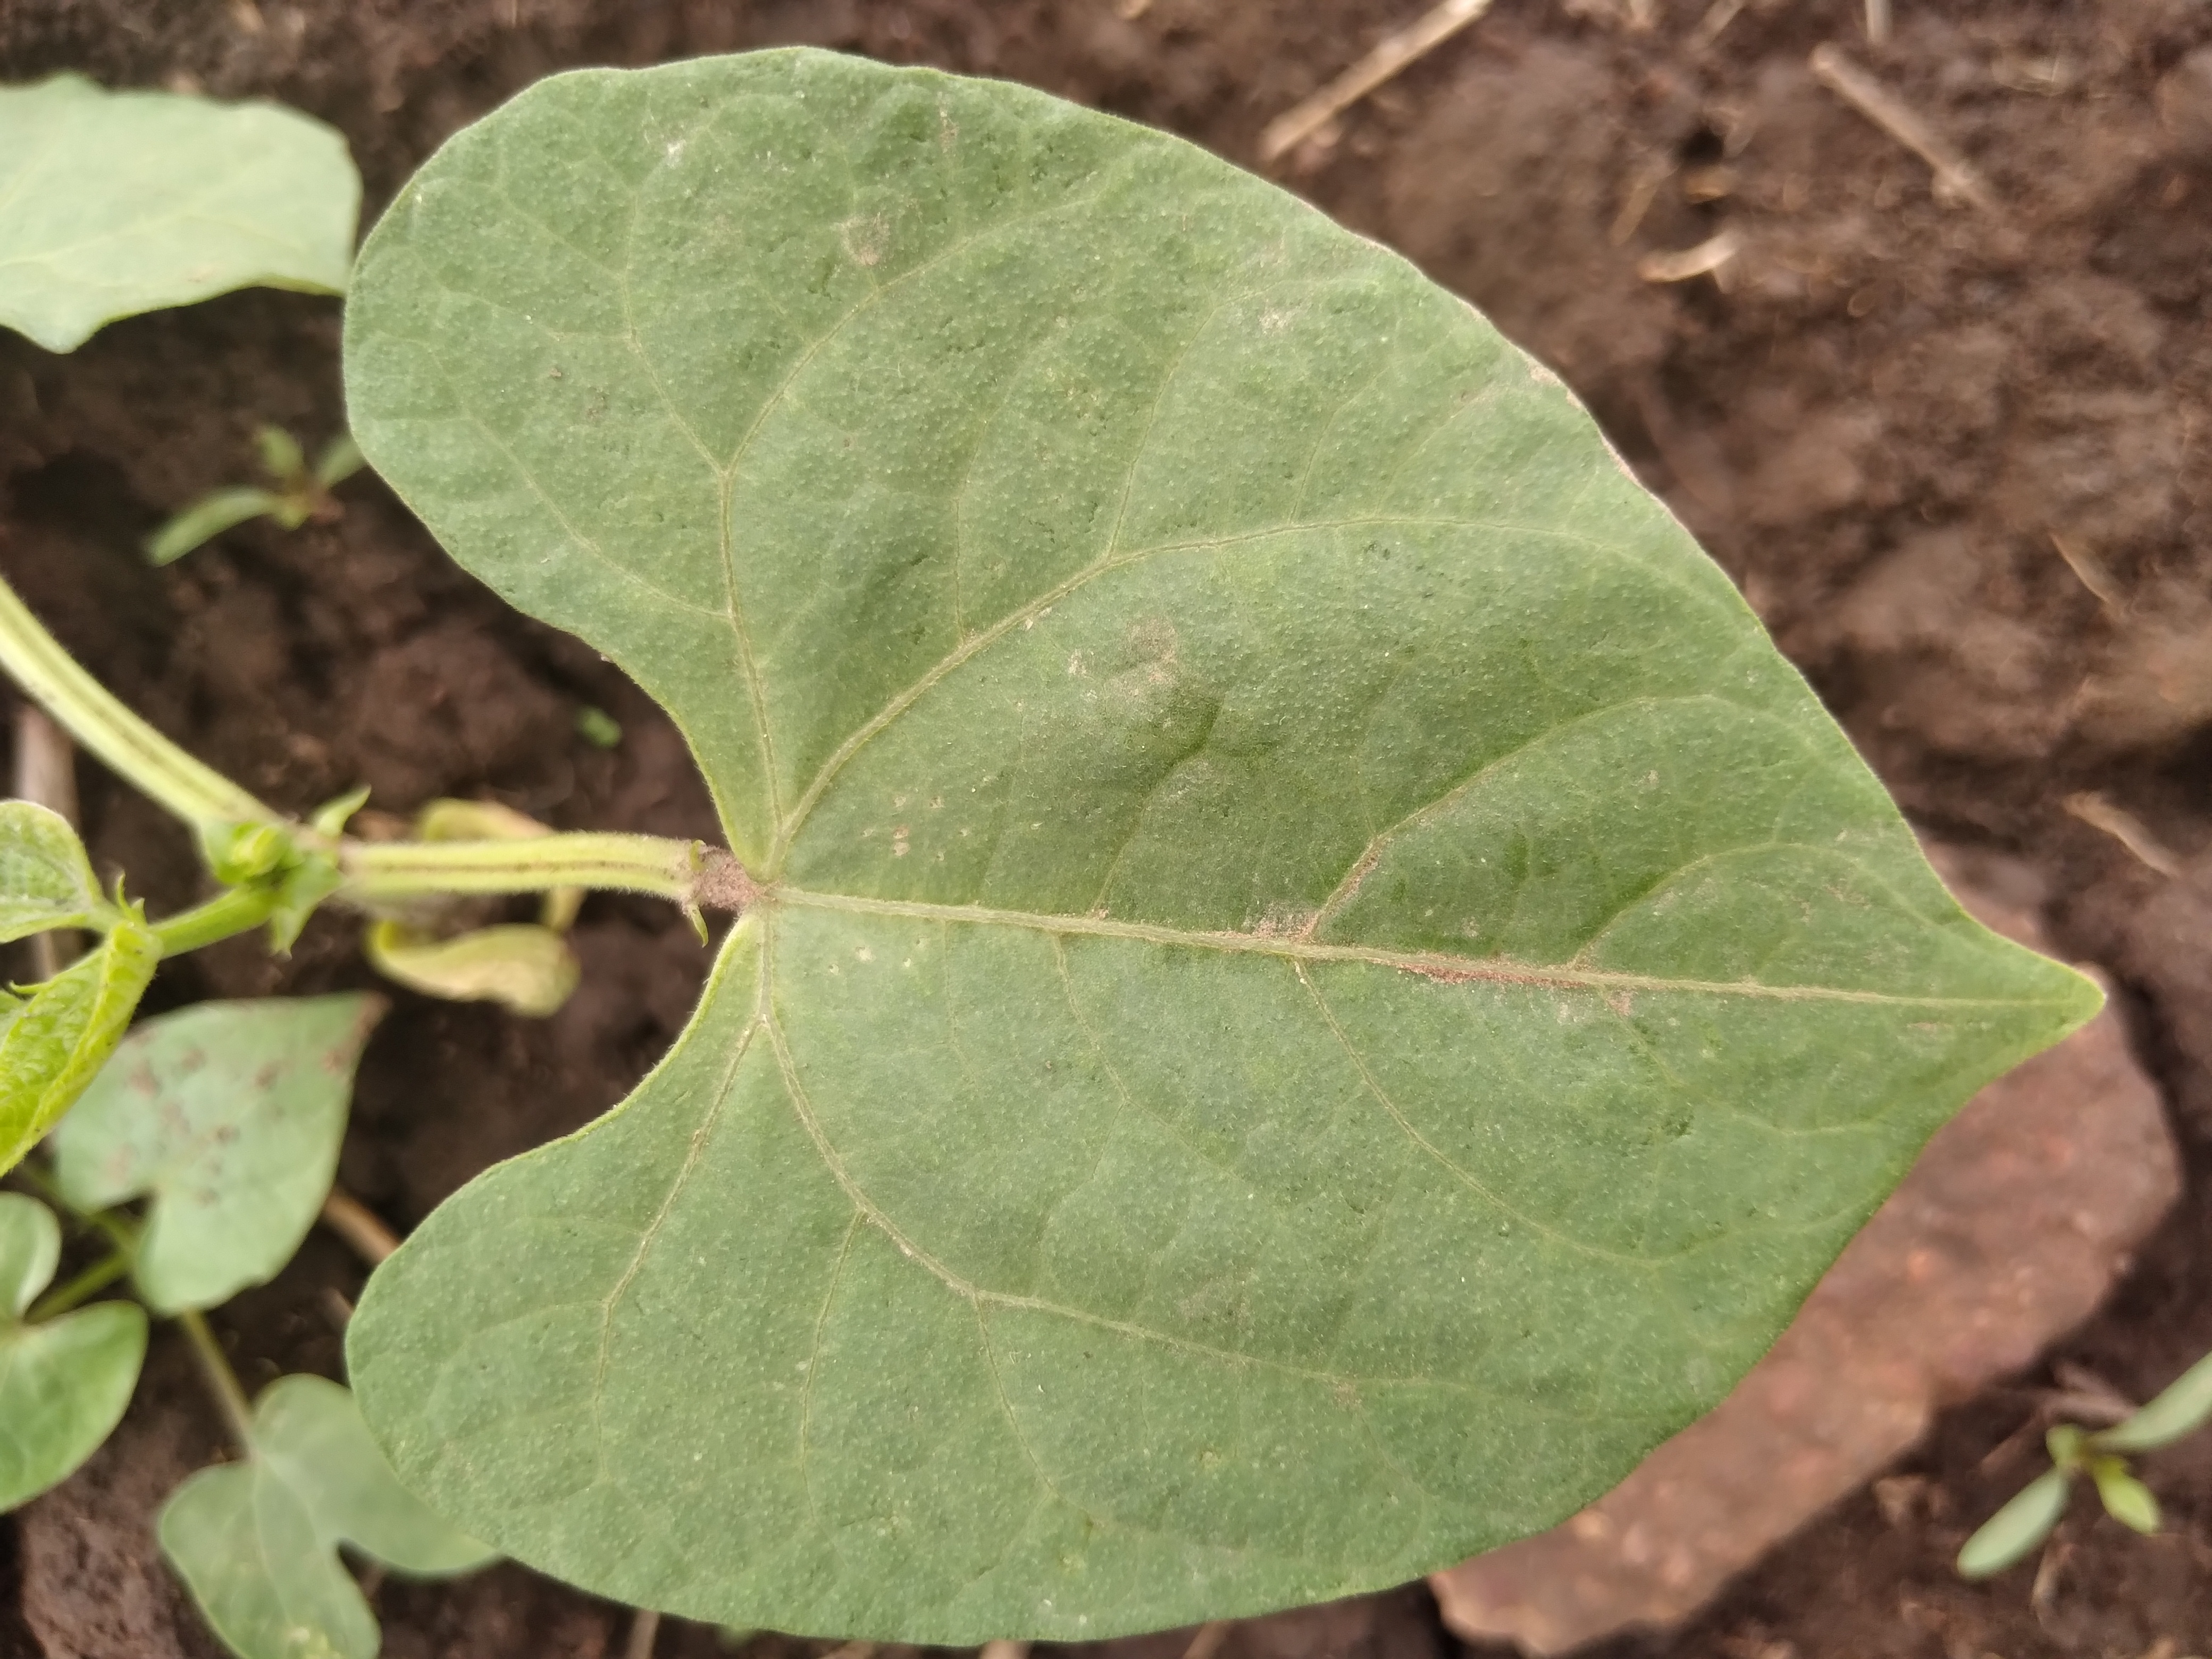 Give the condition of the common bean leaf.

healthy
